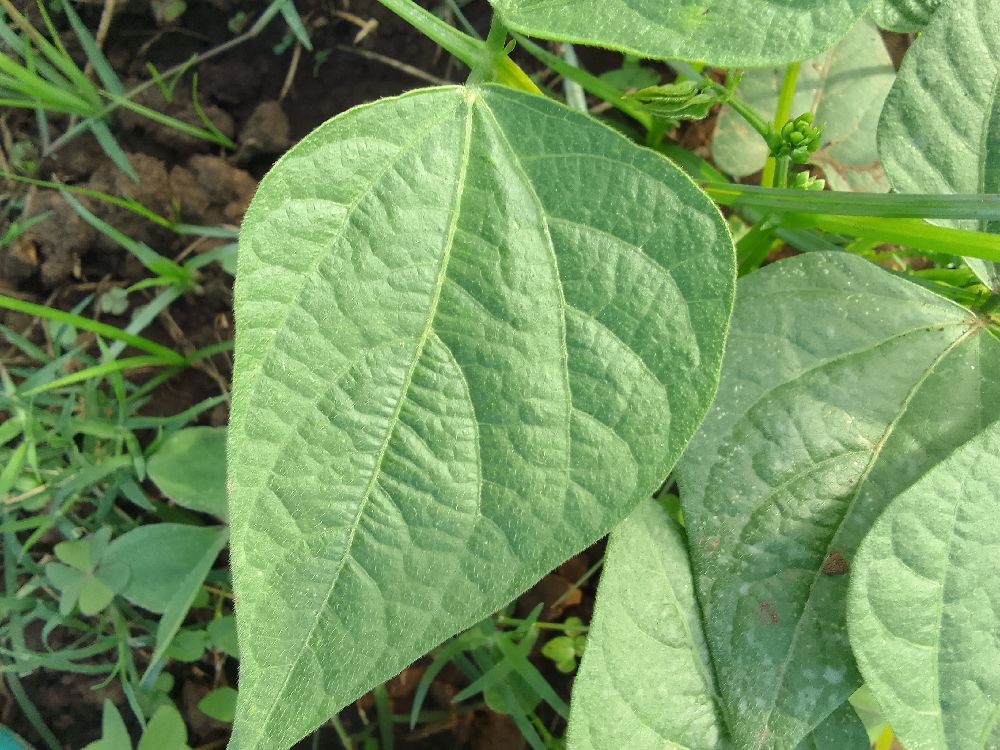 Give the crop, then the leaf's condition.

common bean, healthy
